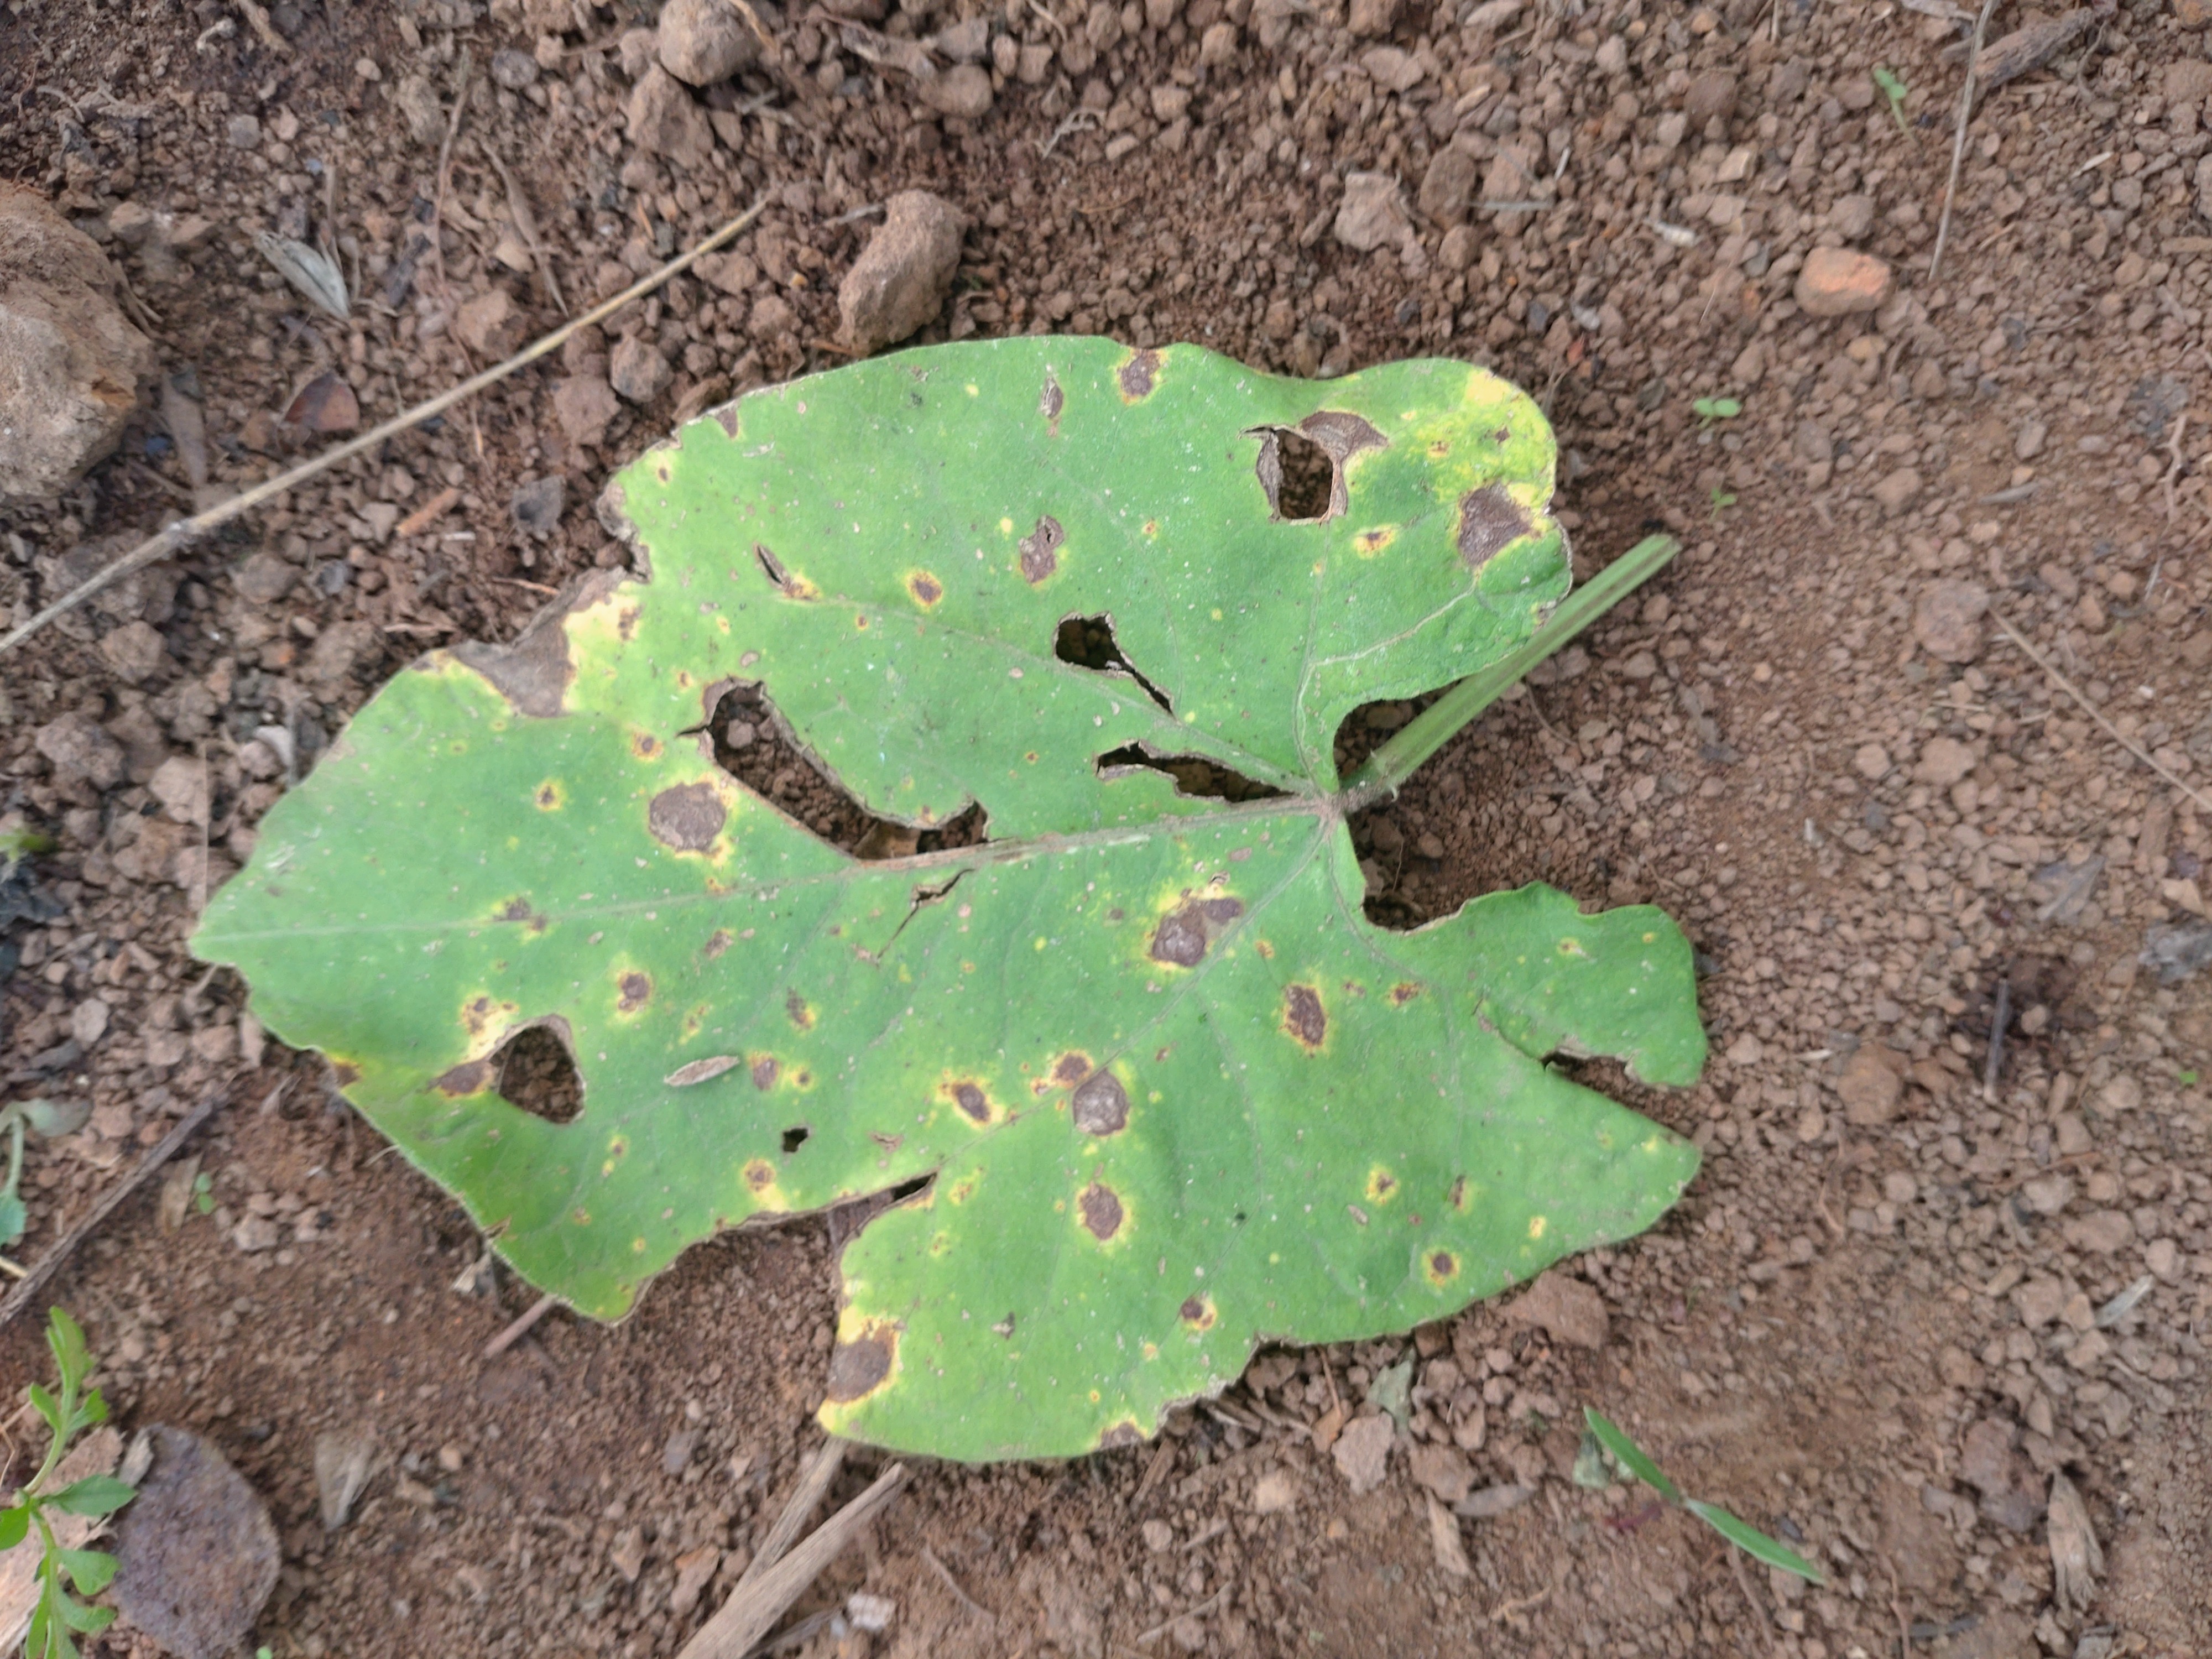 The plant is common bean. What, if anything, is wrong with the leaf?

rust
